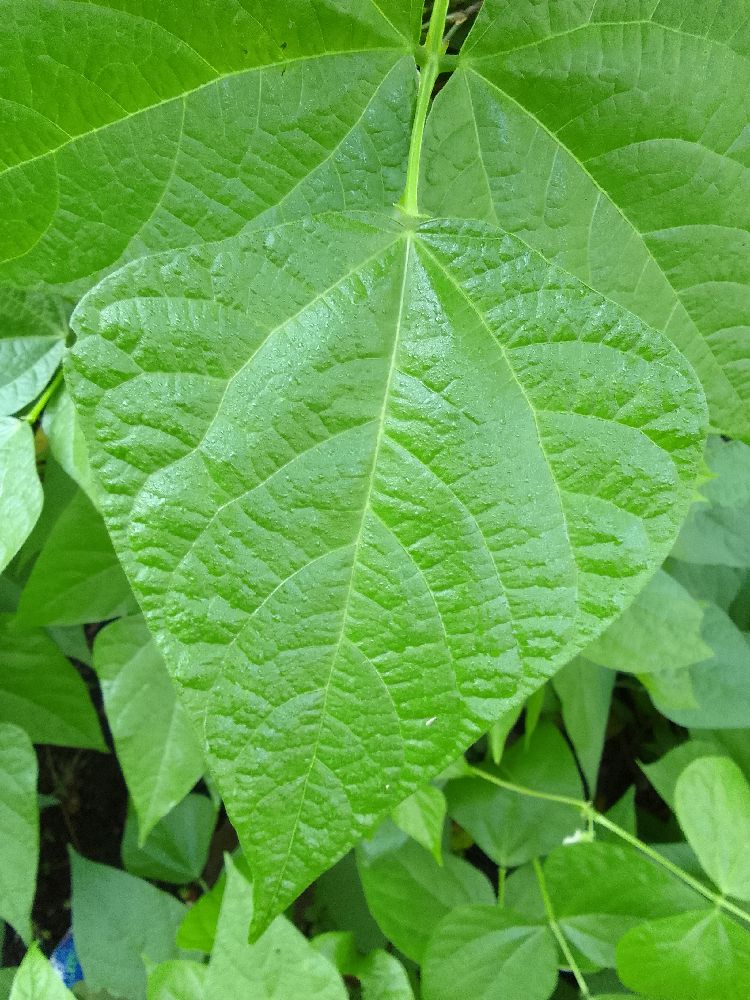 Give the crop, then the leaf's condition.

common bean, healthy
